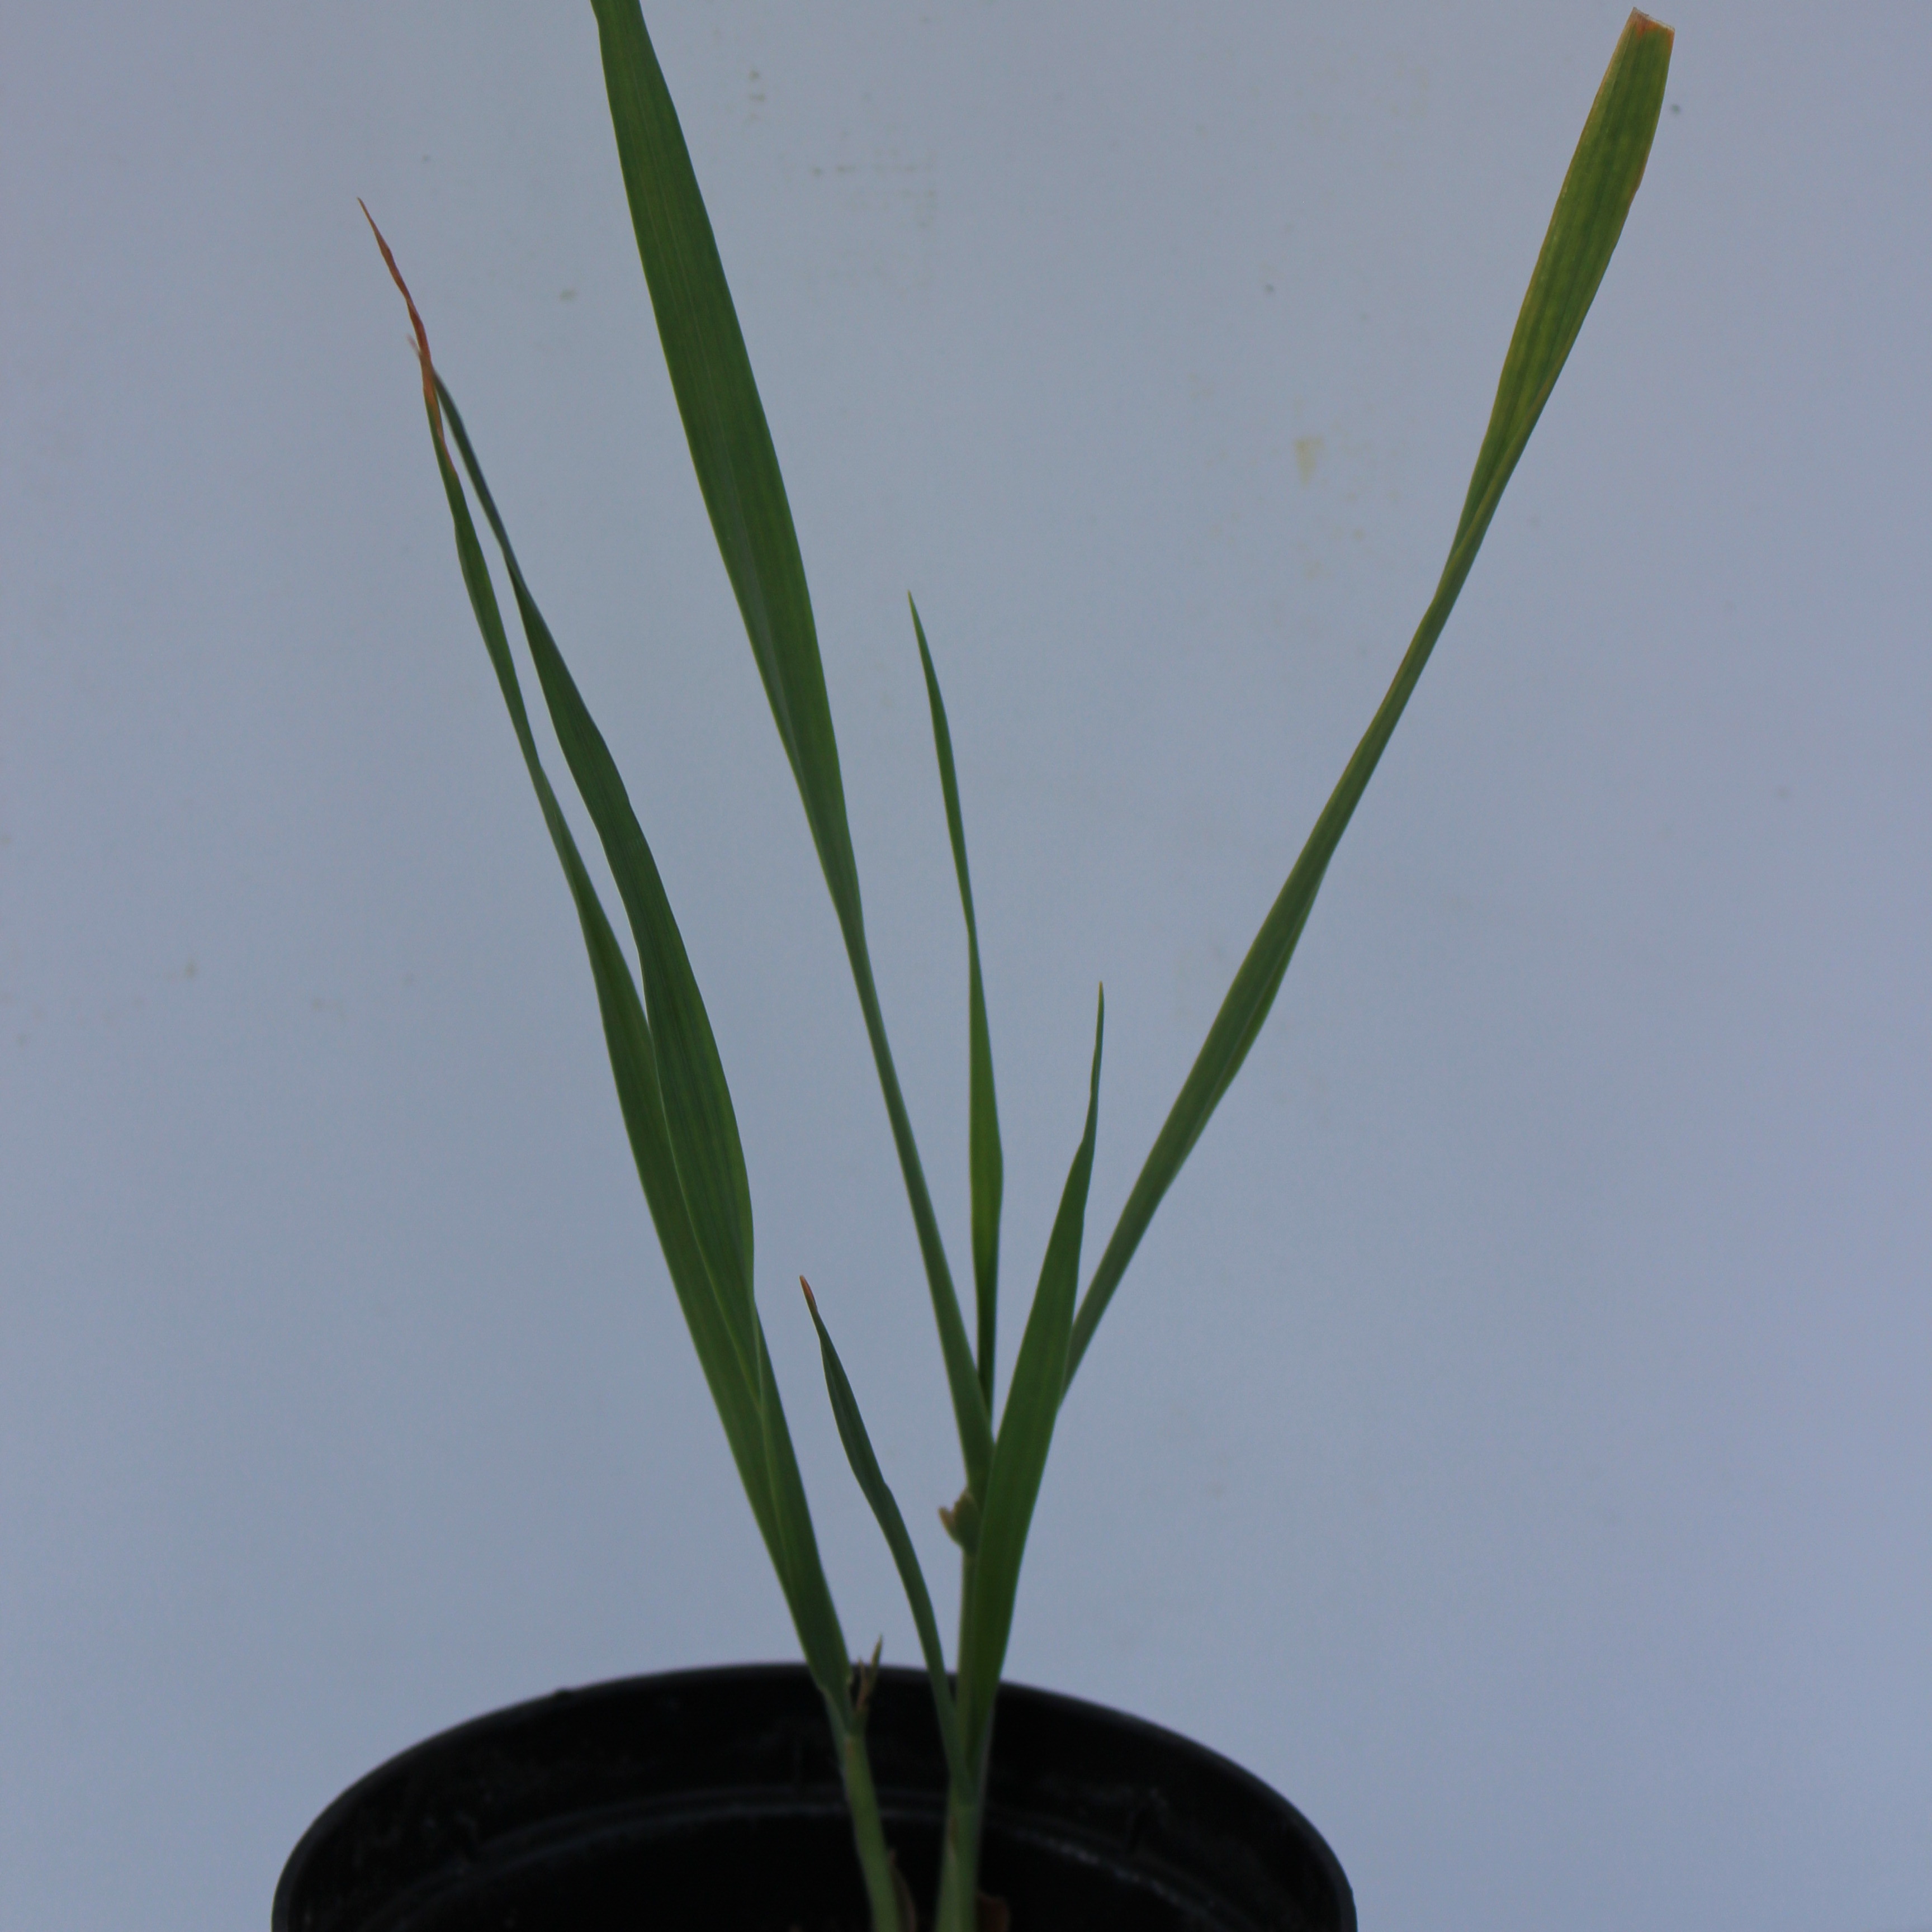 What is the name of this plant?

Avena sterilis
